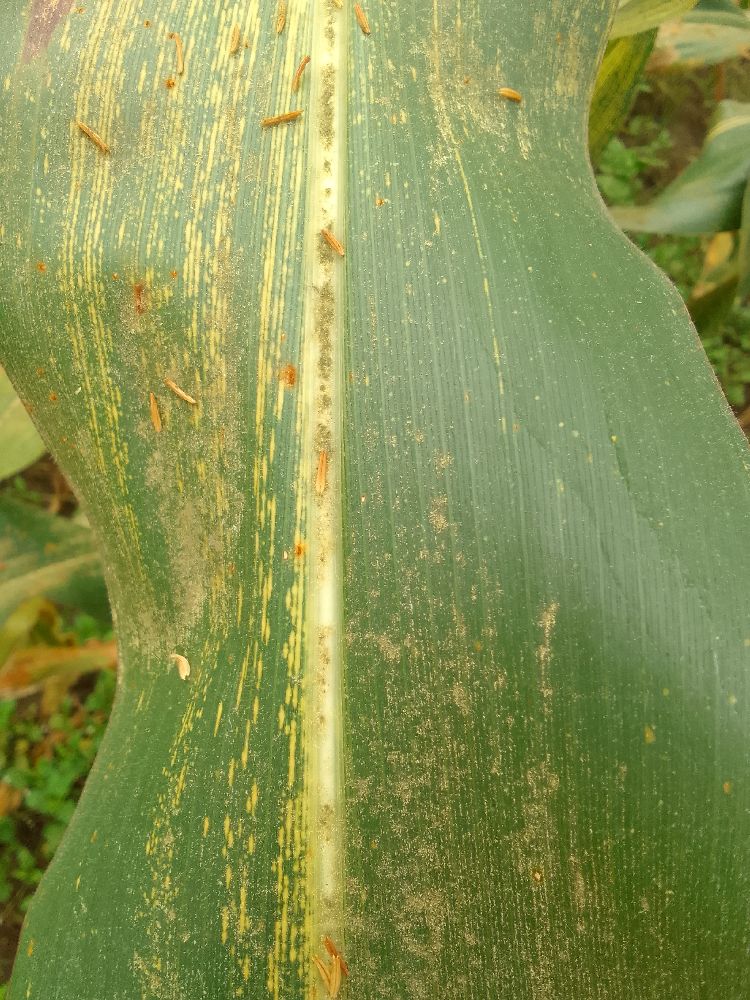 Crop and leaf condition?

maize, maize streak virus
